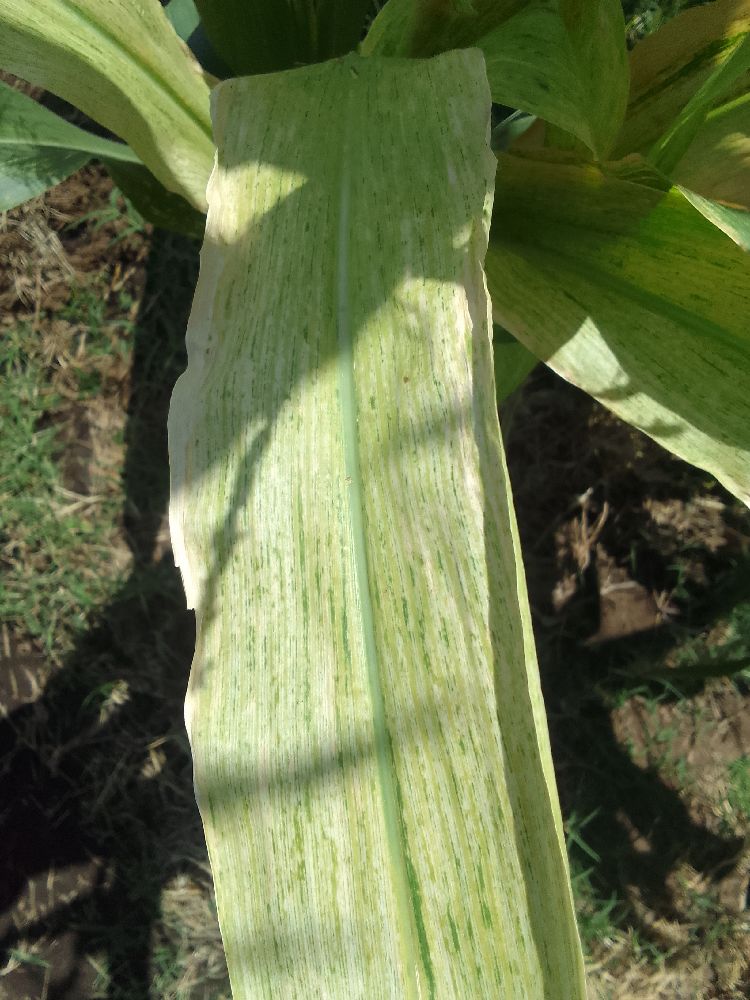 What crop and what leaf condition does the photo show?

maize, maize lethal necrosis
